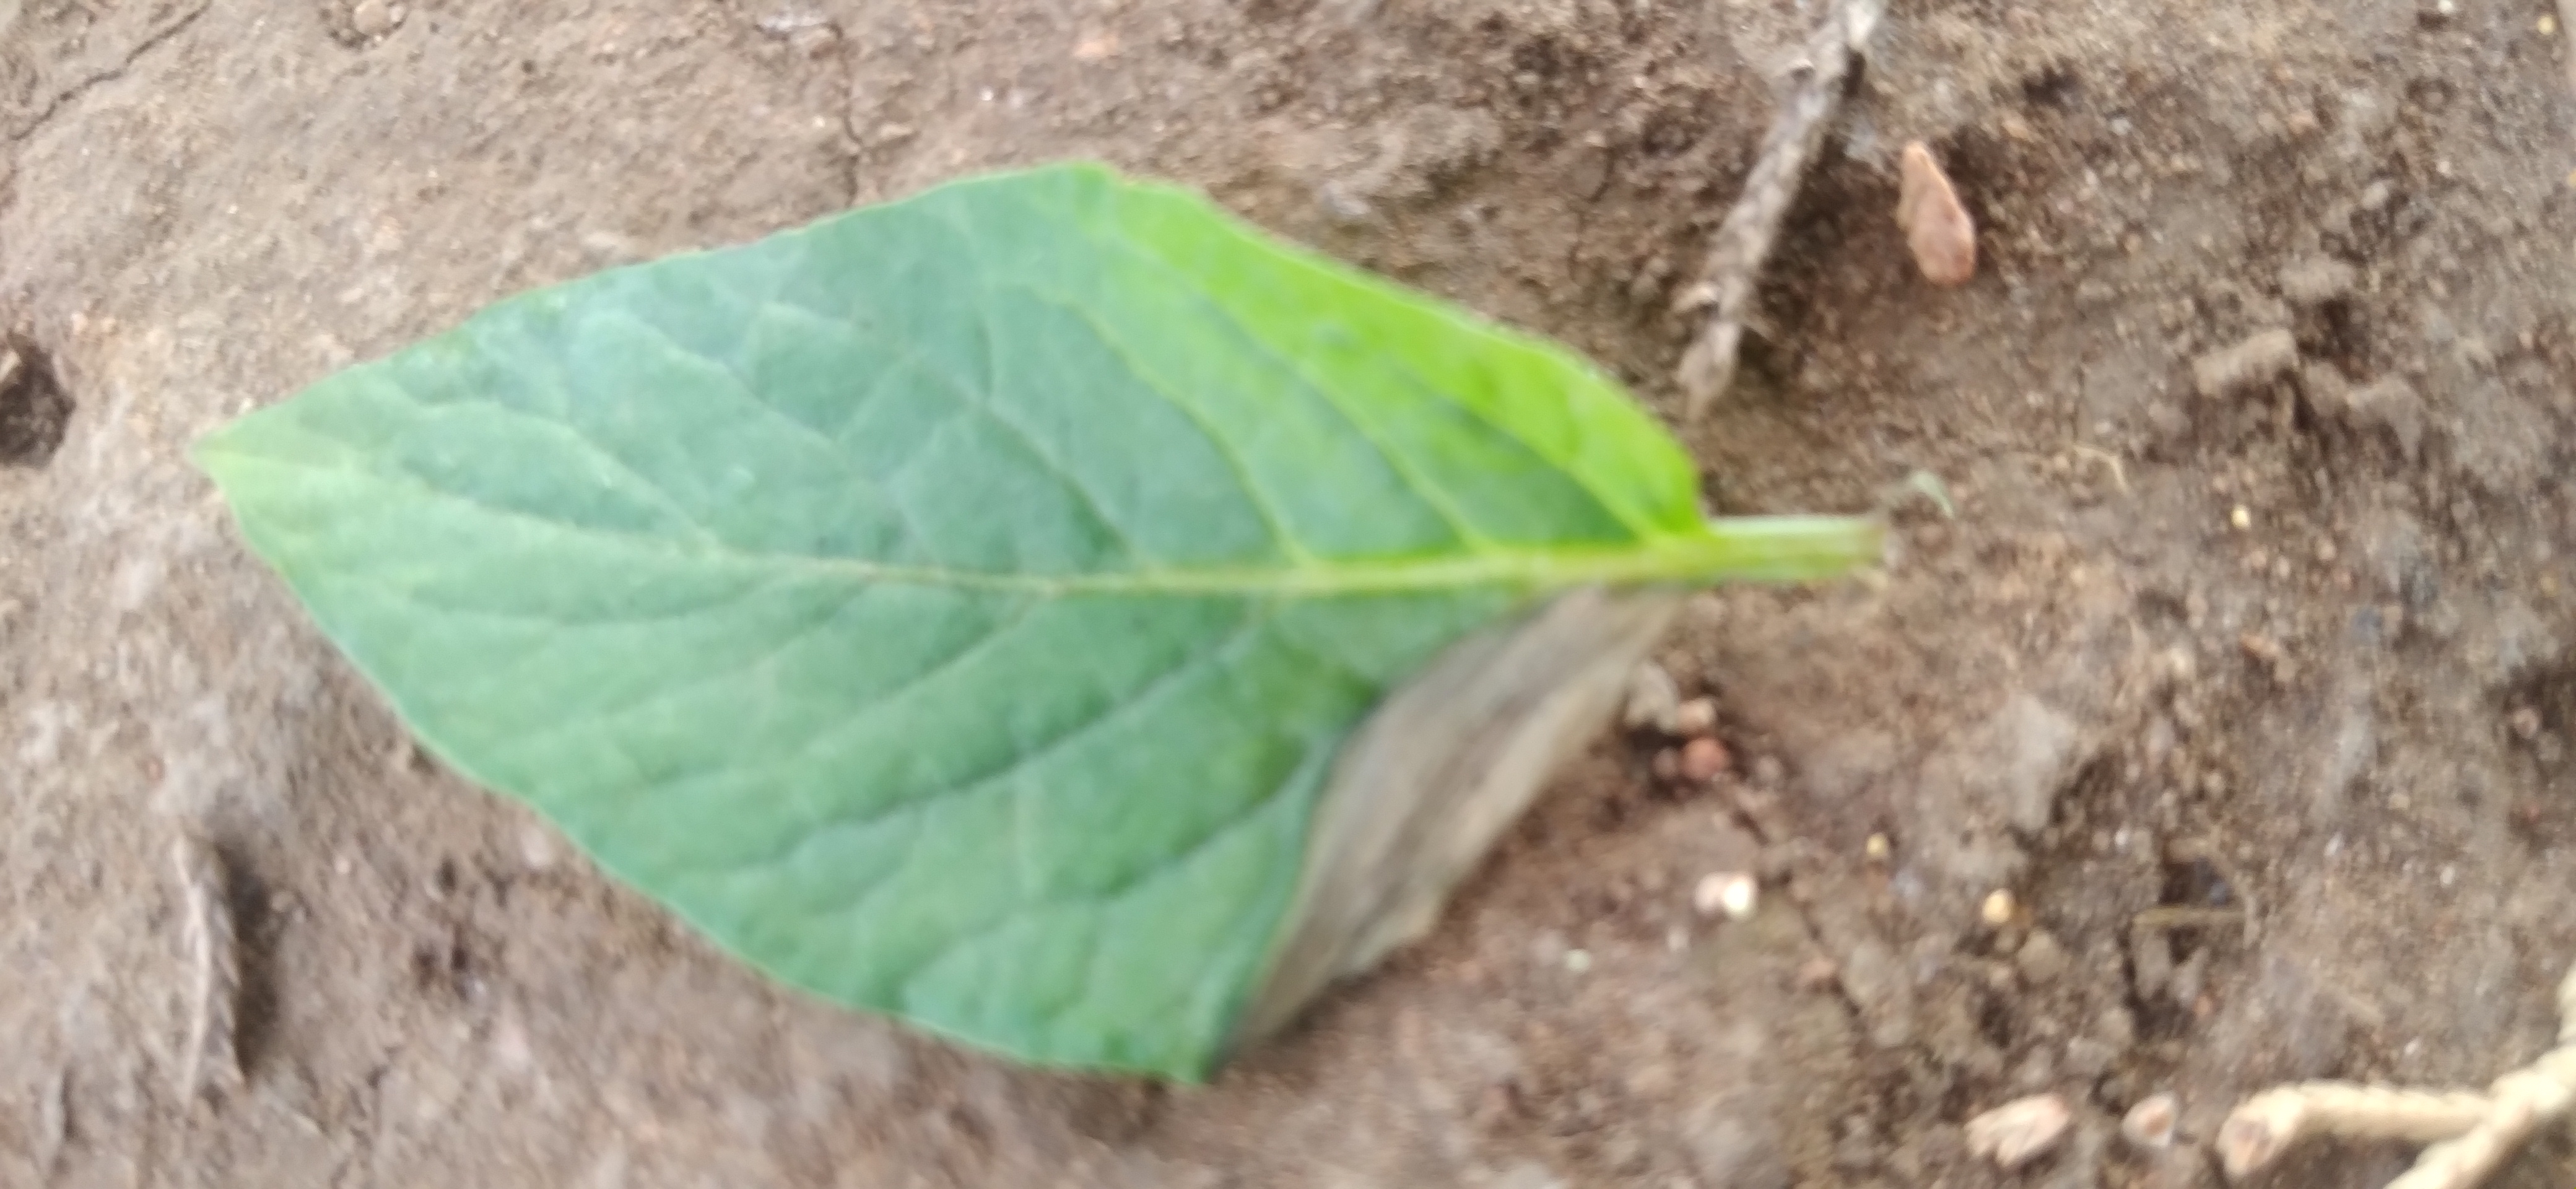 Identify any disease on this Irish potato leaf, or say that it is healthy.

early blight
